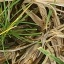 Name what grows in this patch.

grass
